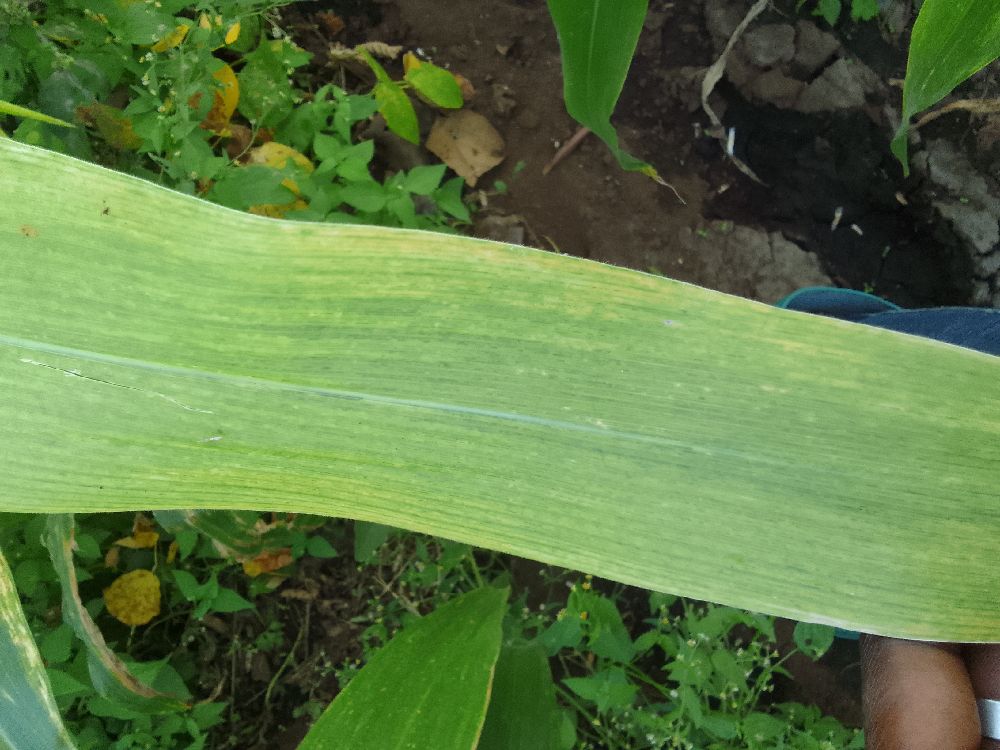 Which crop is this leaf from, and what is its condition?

maize, maize lethal necrosis
